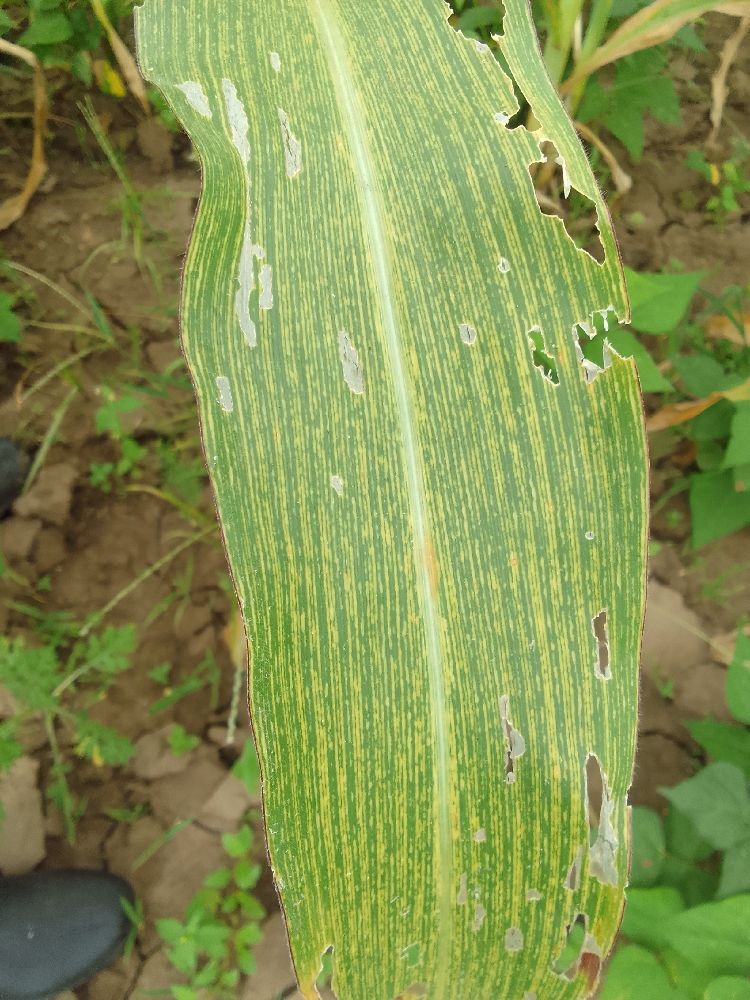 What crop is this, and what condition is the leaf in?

maize, maize streak virus
